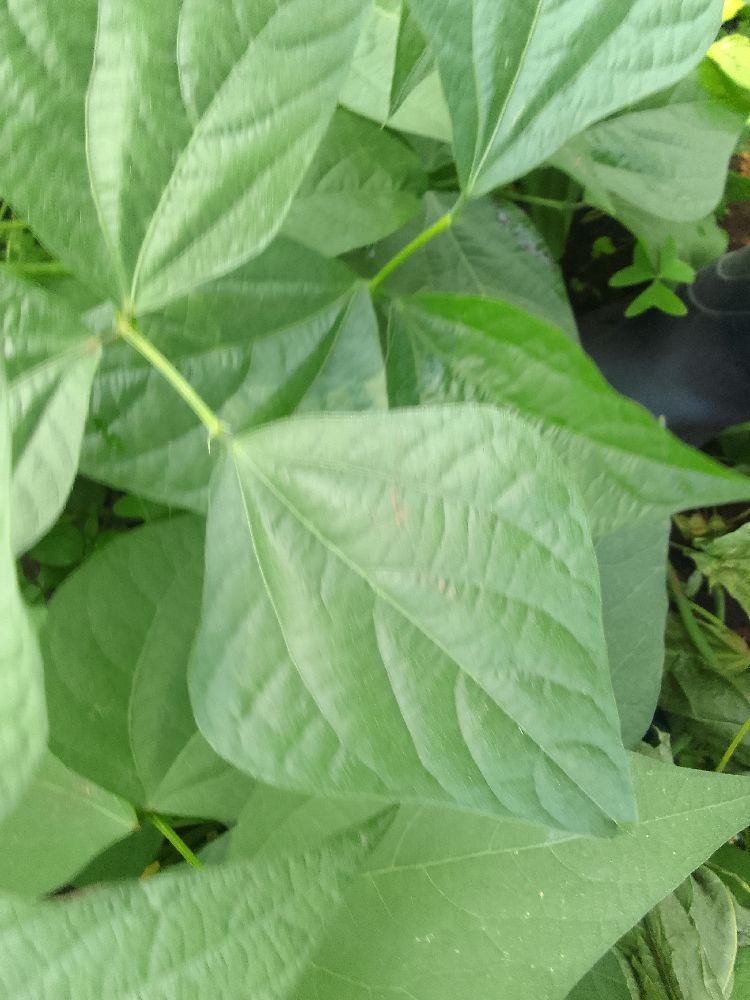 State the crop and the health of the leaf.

common bean, healthy
